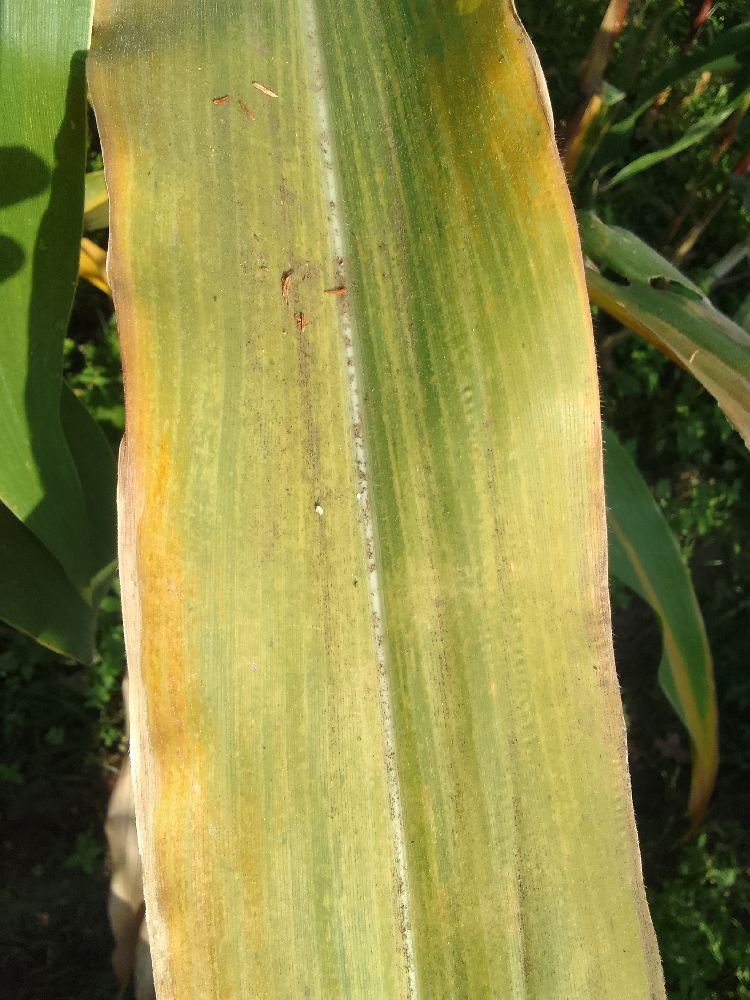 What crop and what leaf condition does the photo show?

maize, maize lethal necrosis
